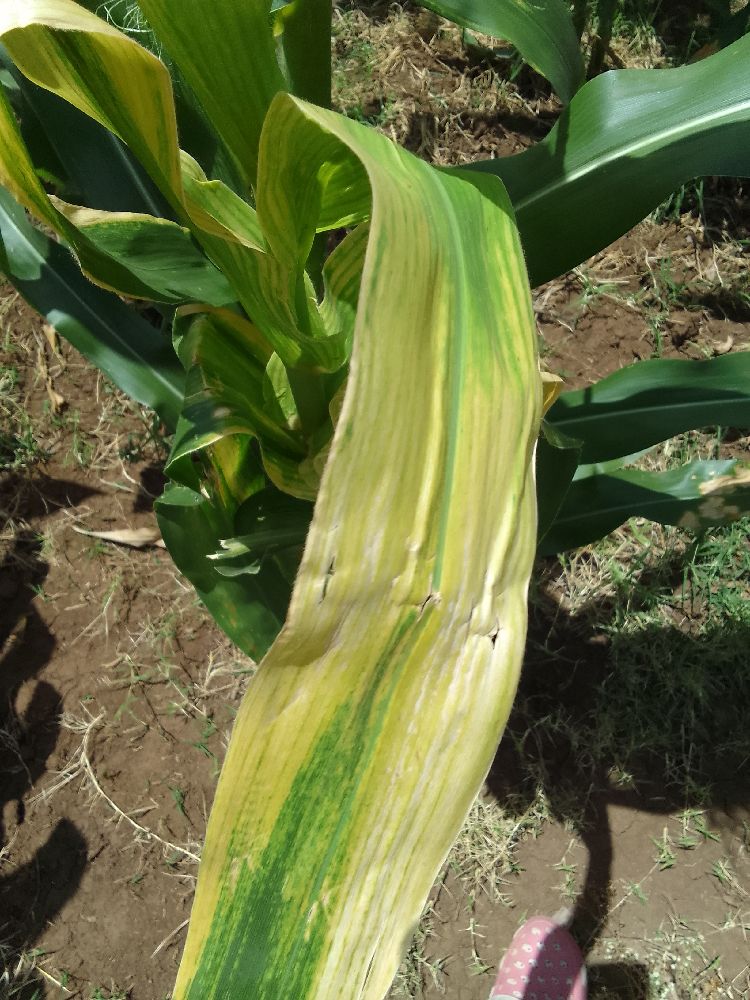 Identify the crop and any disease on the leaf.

maize, maize lethal necrosis
